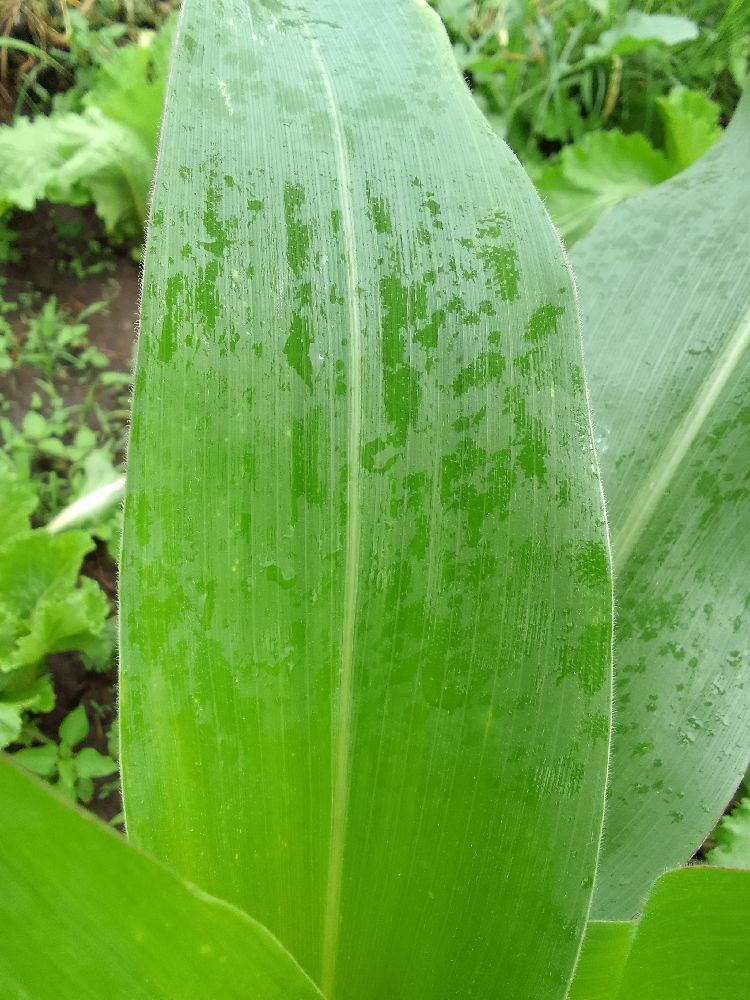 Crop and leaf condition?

maize, healthy
